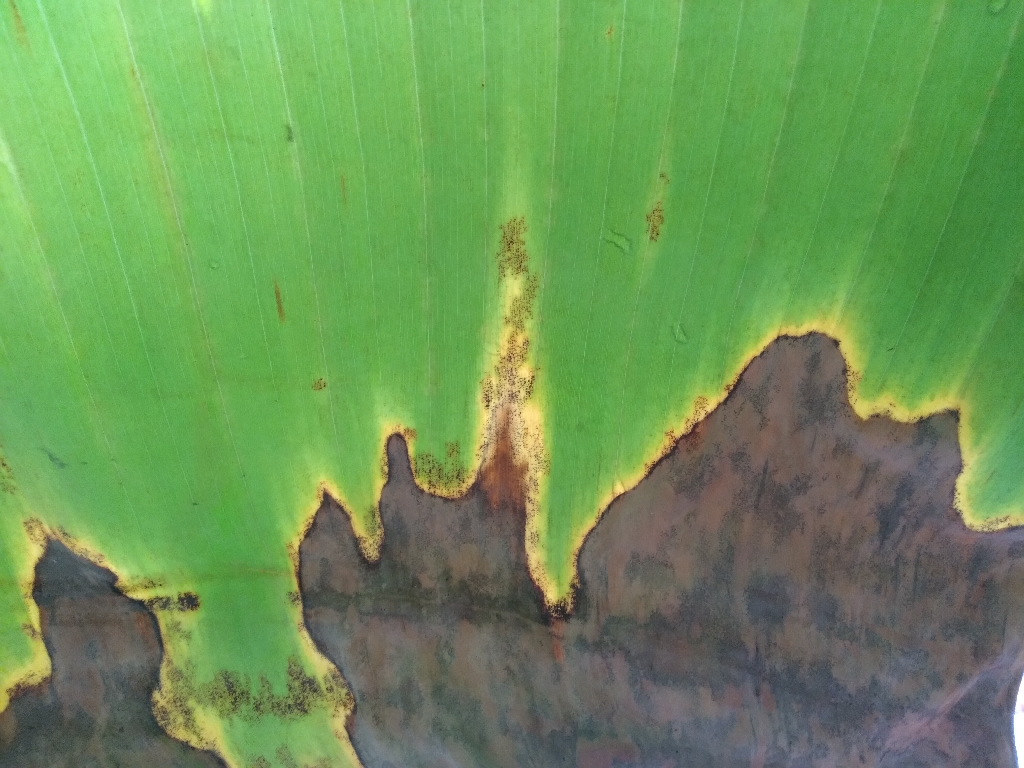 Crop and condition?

banana, black sigatoka
